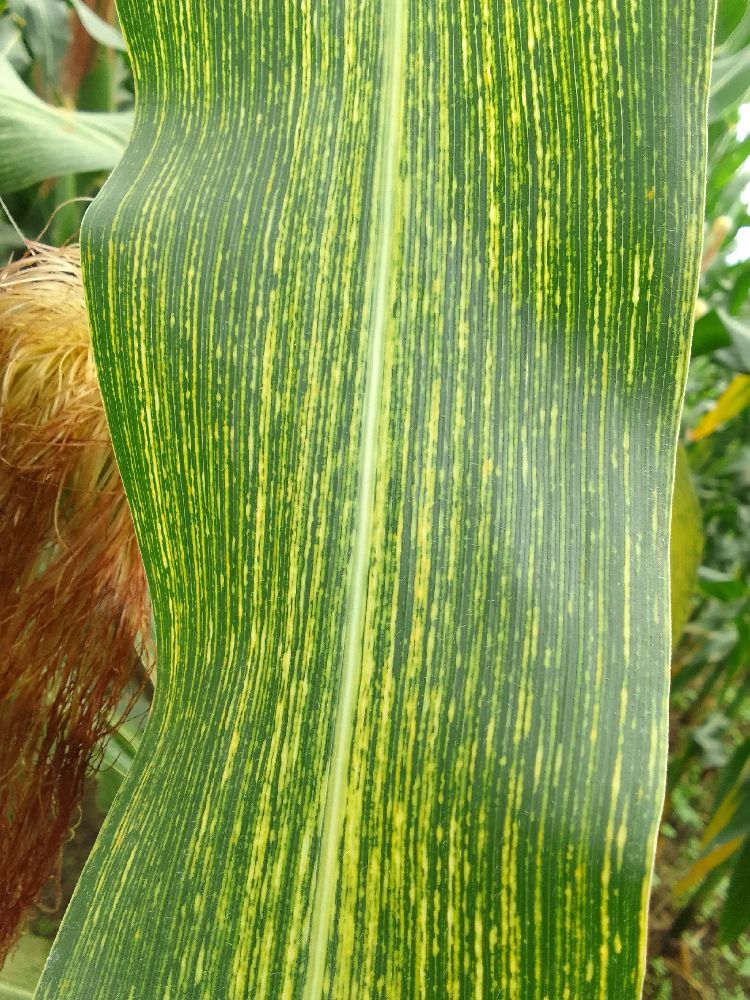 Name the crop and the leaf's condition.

maize, maize streak virus
